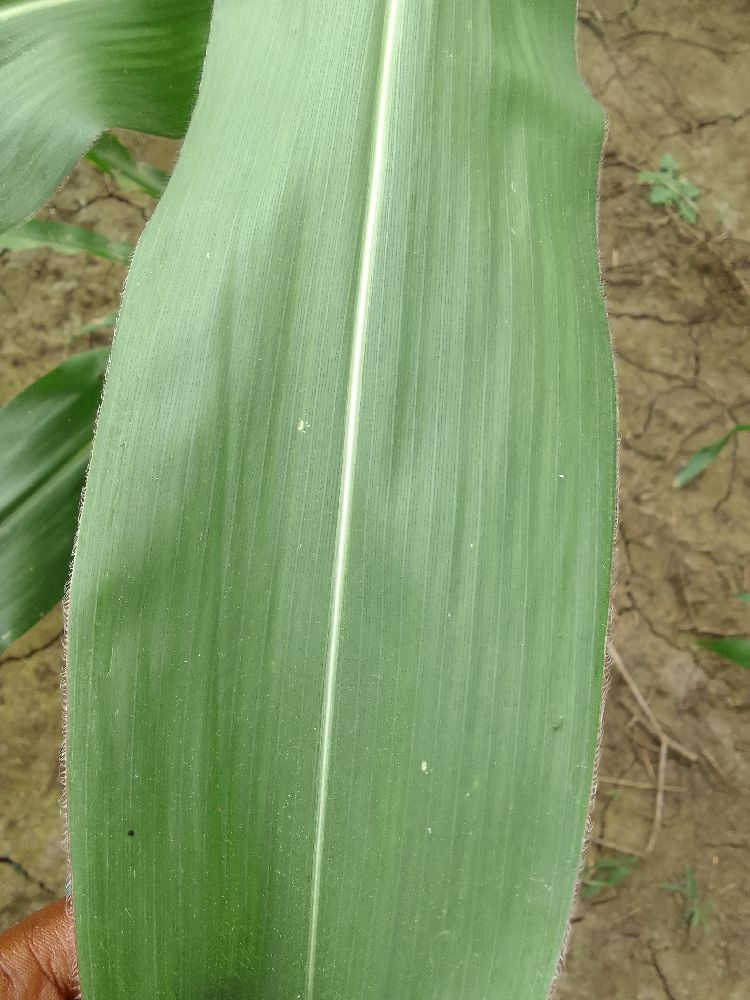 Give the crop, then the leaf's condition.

maize, healthy
